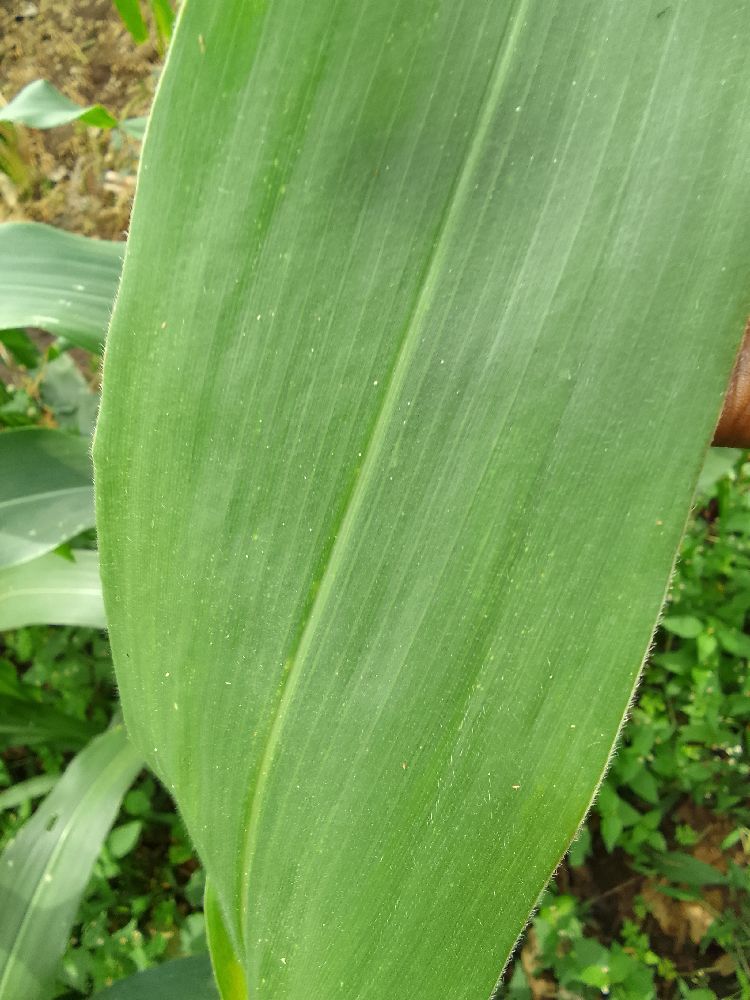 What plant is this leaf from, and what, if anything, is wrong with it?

maize, healthy
